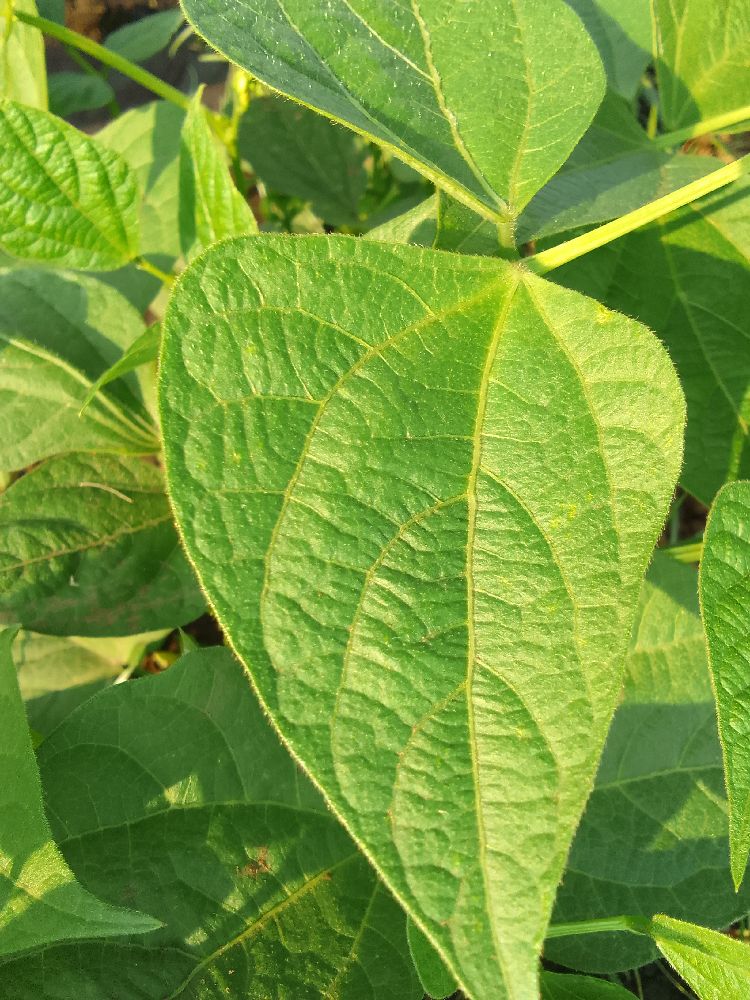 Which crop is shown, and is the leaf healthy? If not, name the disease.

common bean, healthy
